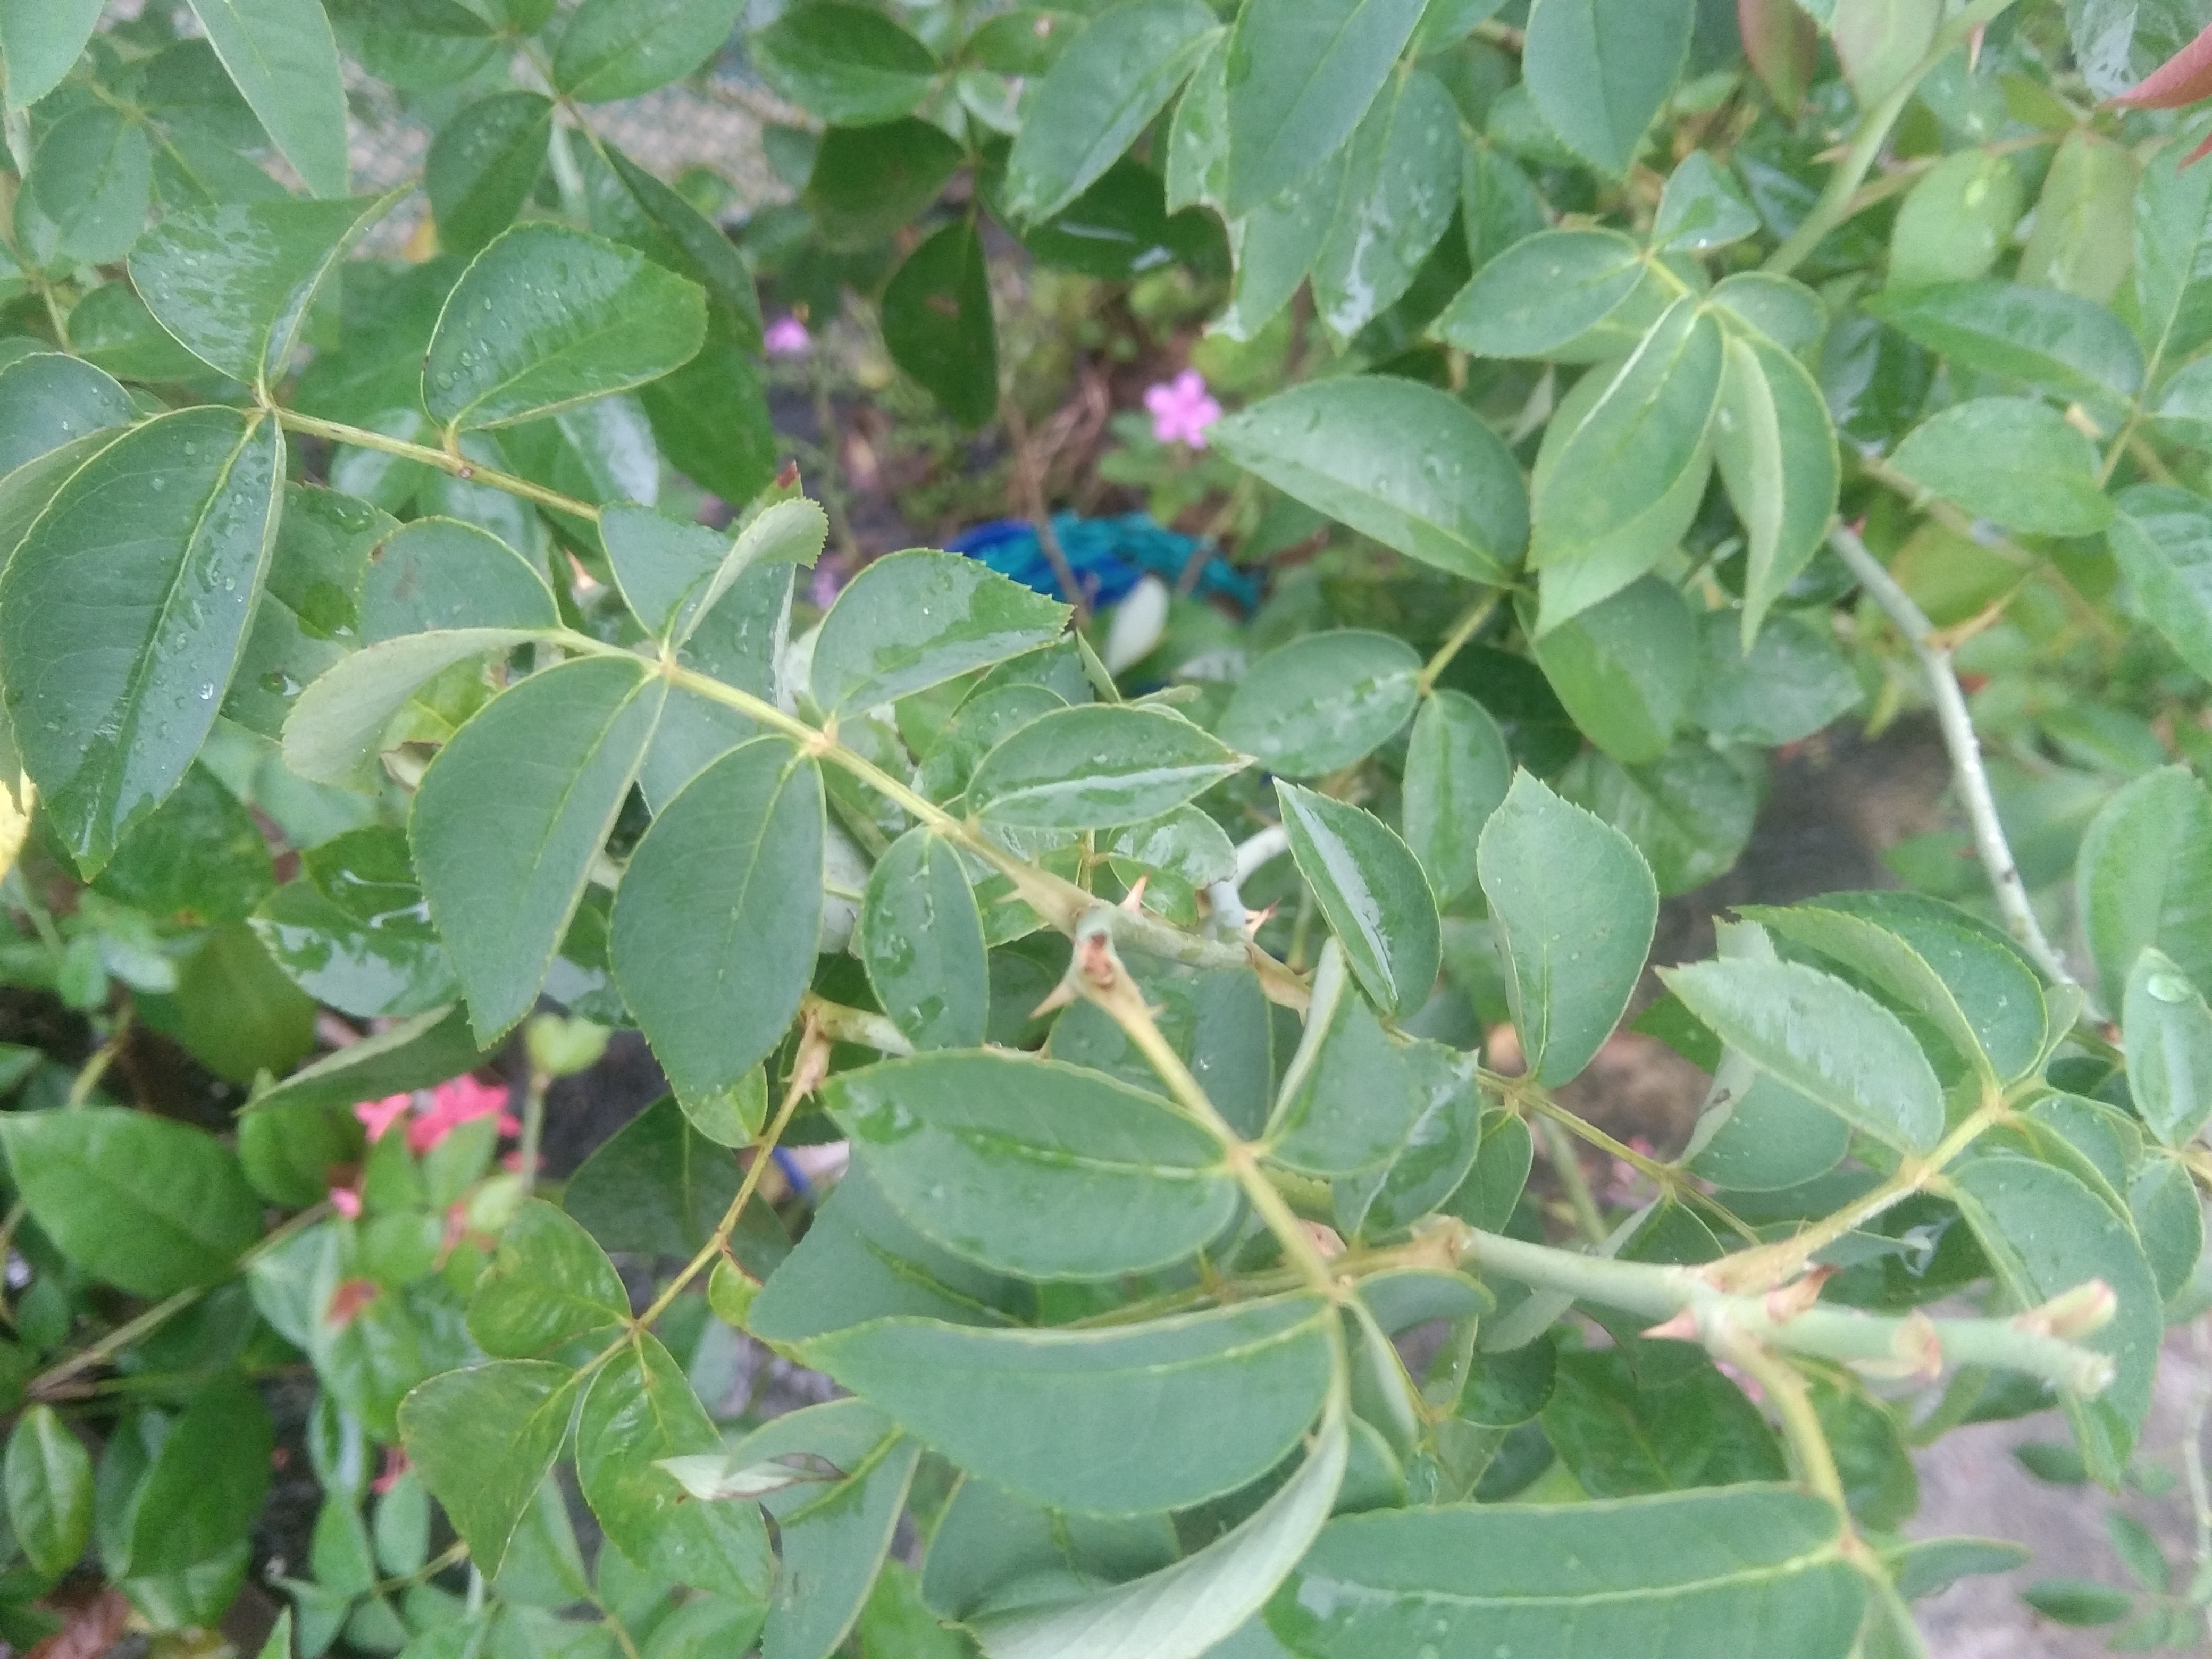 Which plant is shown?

rose
